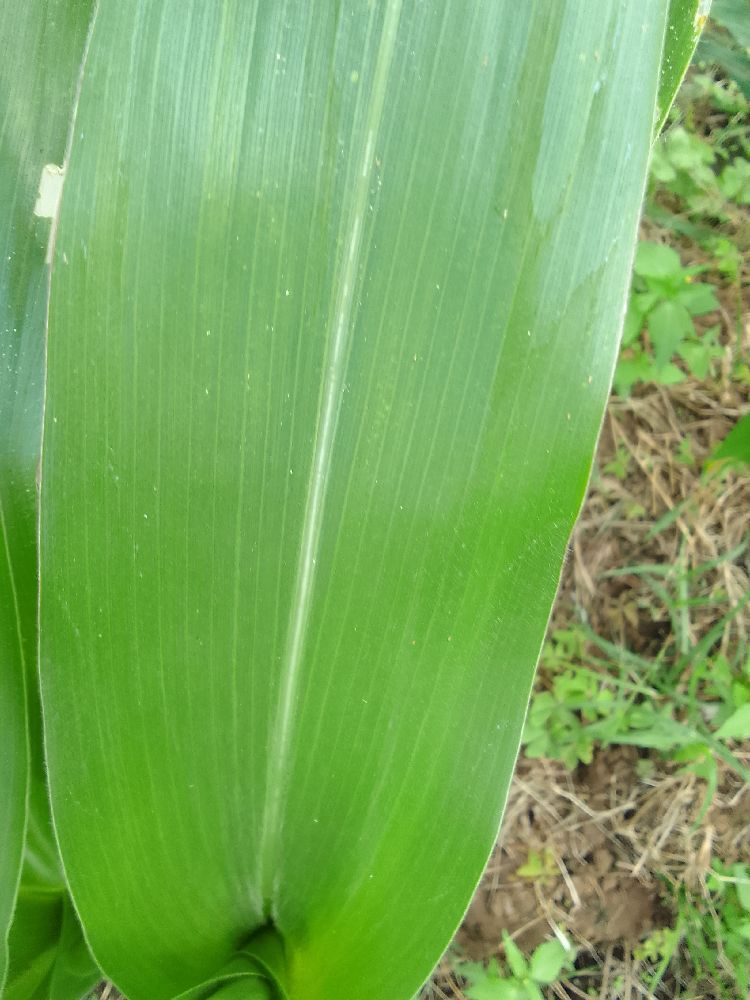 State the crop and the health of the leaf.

maize, healthy
